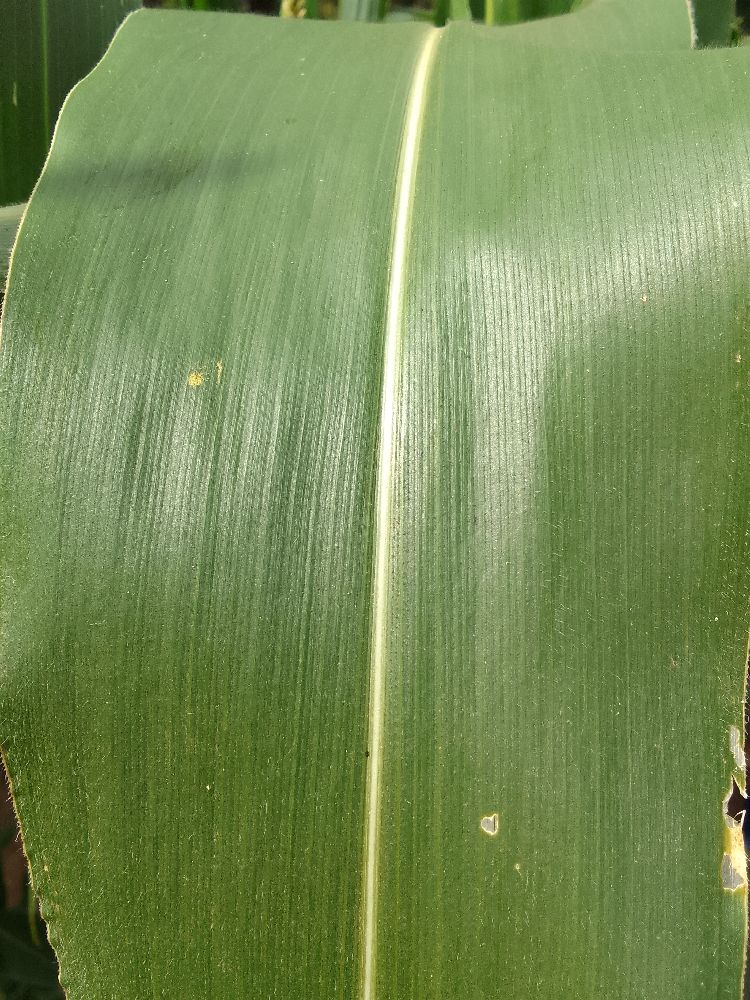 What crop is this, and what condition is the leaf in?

maize, healthy
